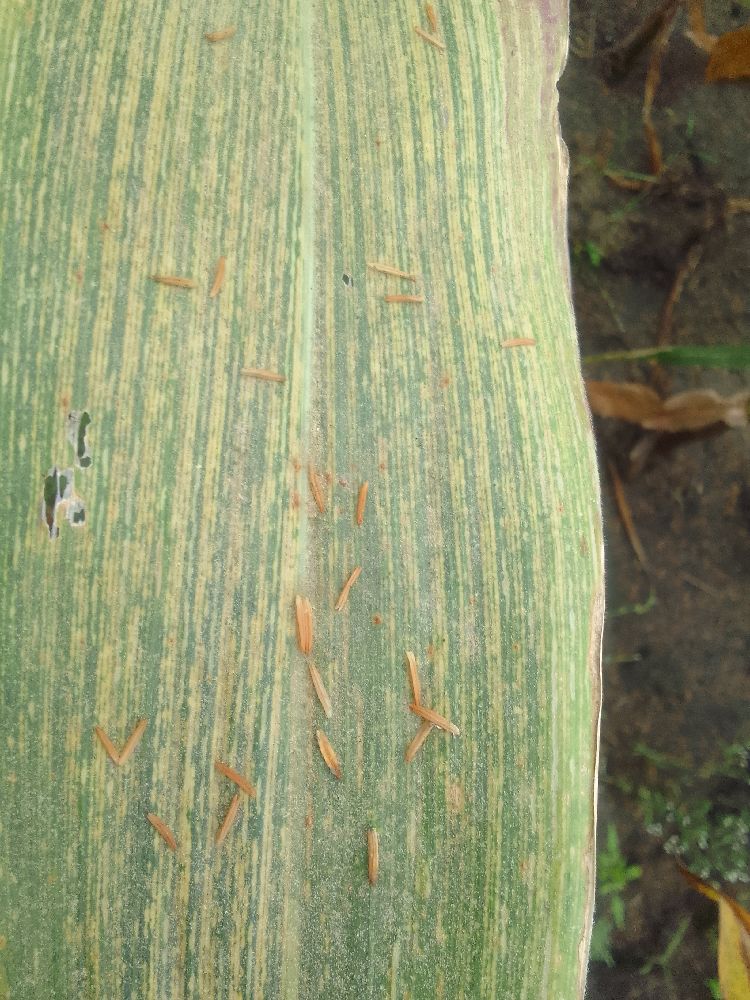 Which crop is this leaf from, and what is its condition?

maize, maize streak virus
